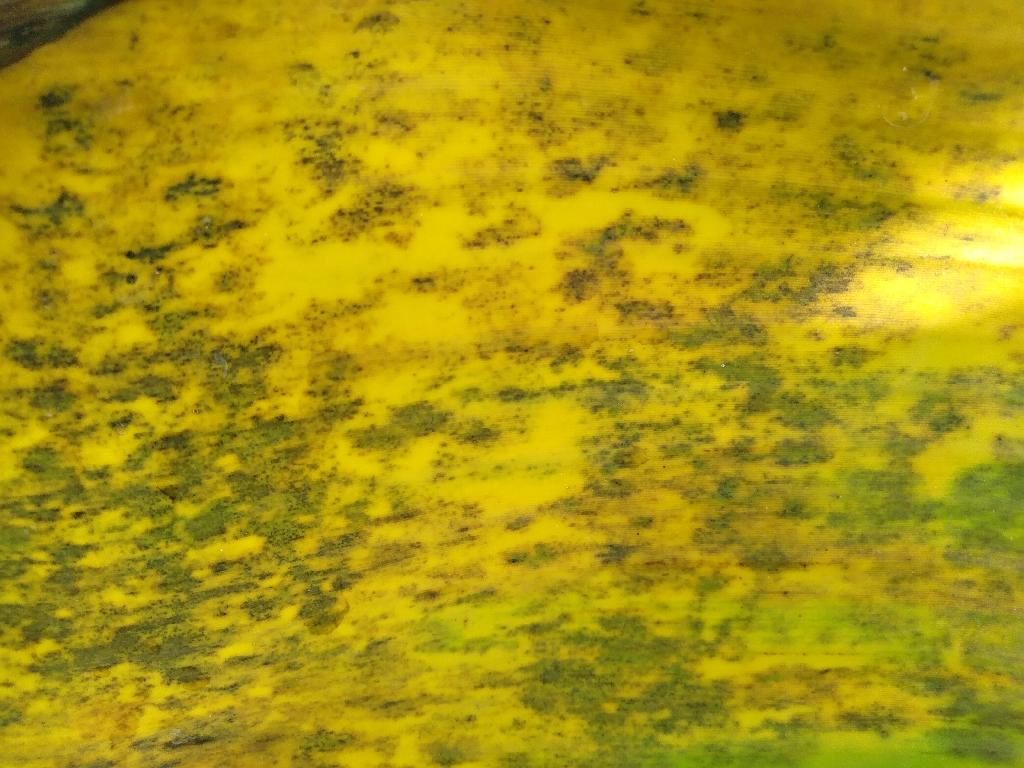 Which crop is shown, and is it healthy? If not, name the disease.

banana, black sigatoka
